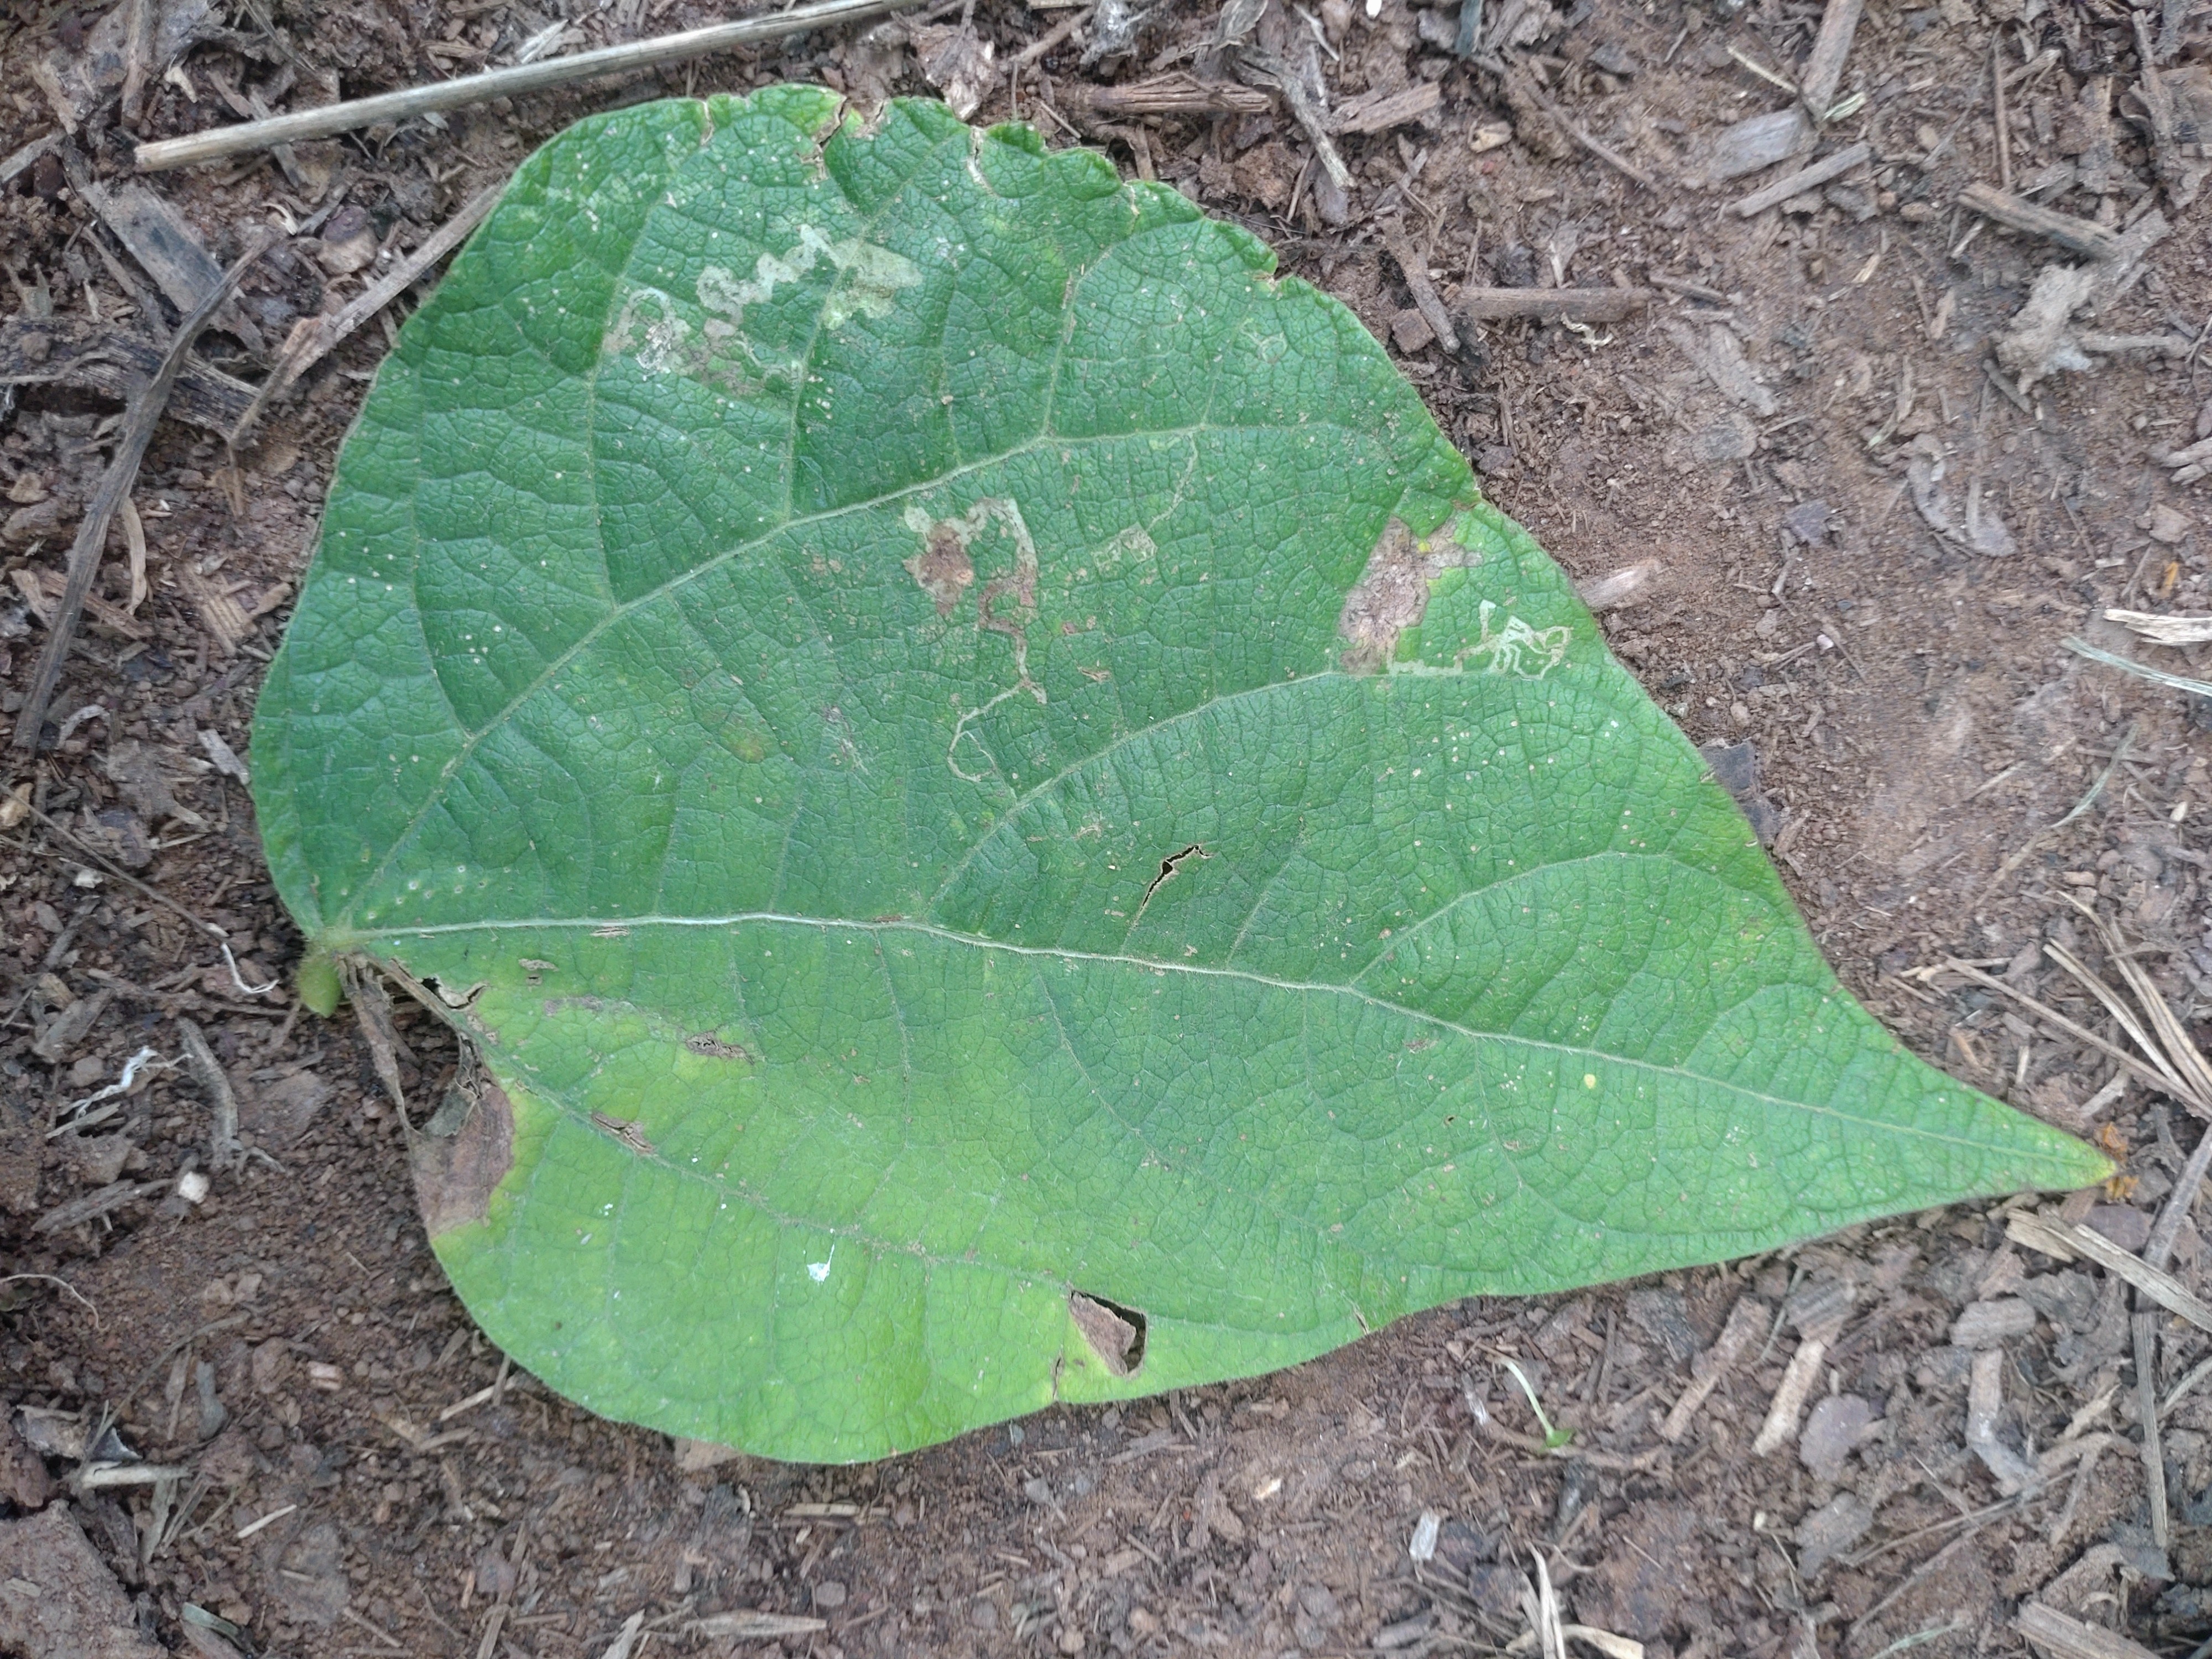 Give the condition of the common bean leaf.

anthracnose
